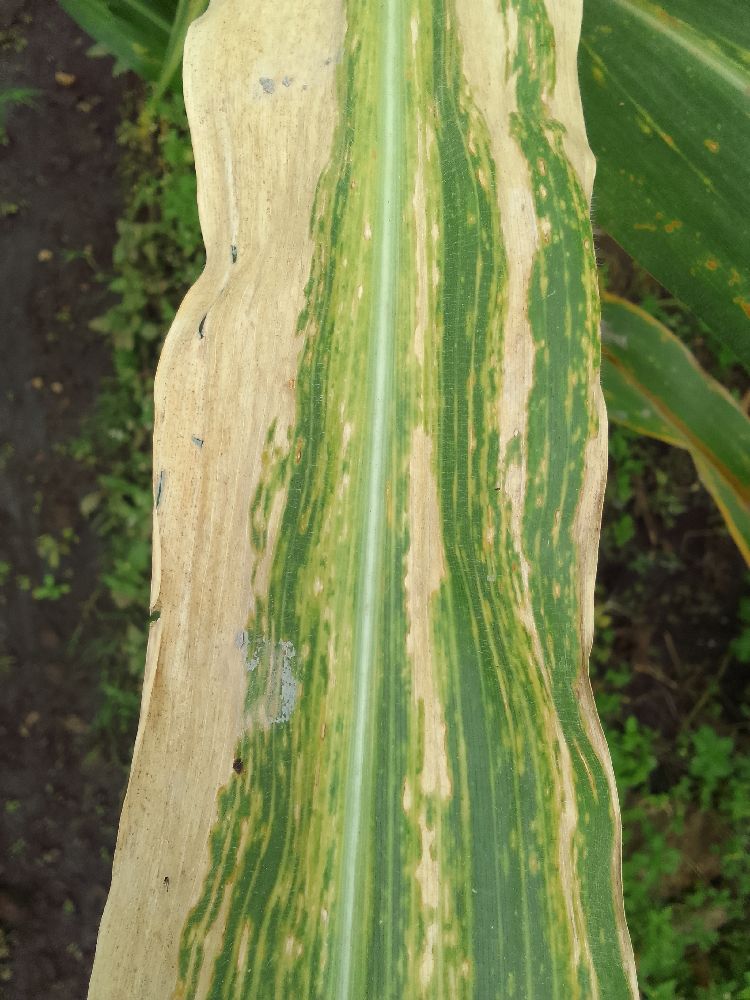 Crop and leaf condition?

maize, maize lethal necrosis
